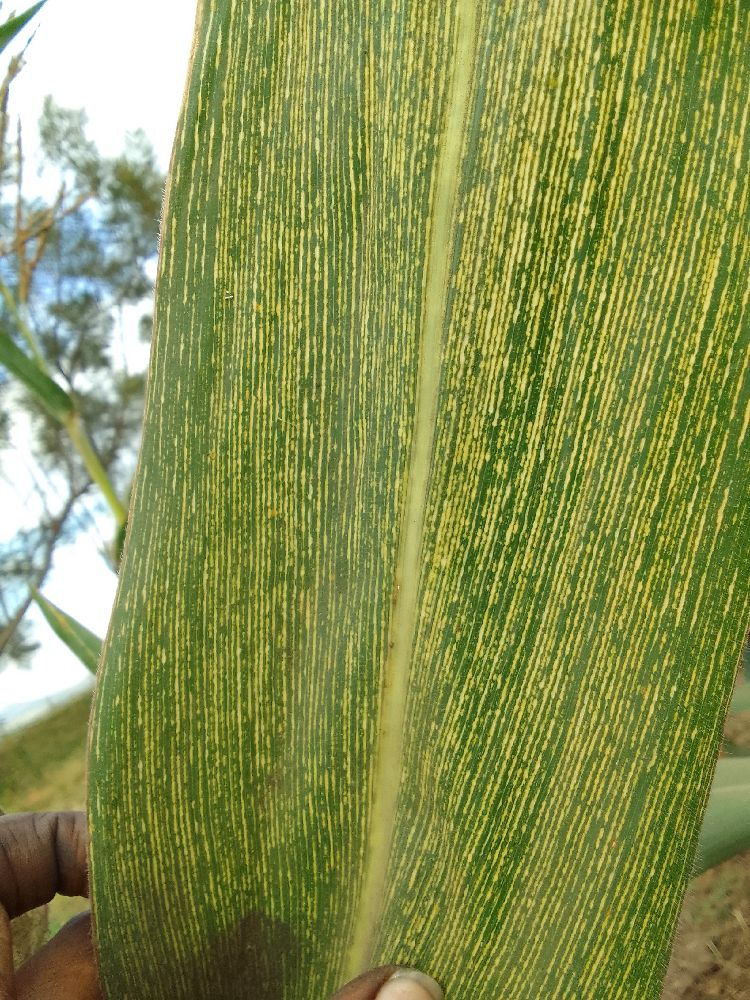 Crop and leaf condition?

maize, maize streak virus
